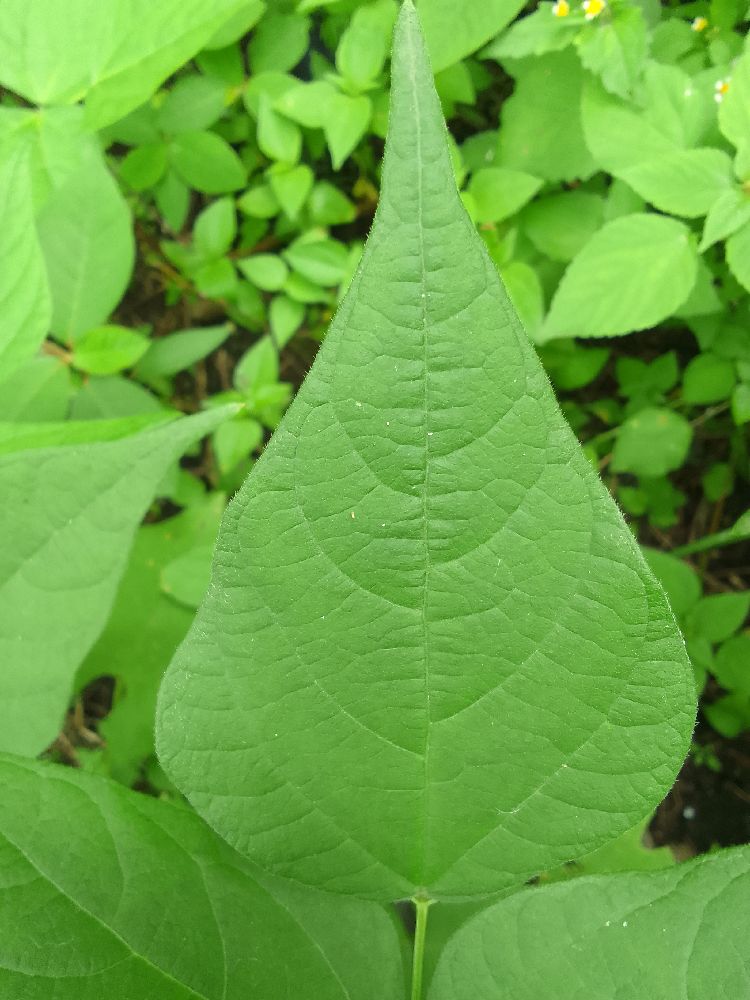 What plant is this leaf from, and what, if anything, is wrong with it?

common bean, healthy
